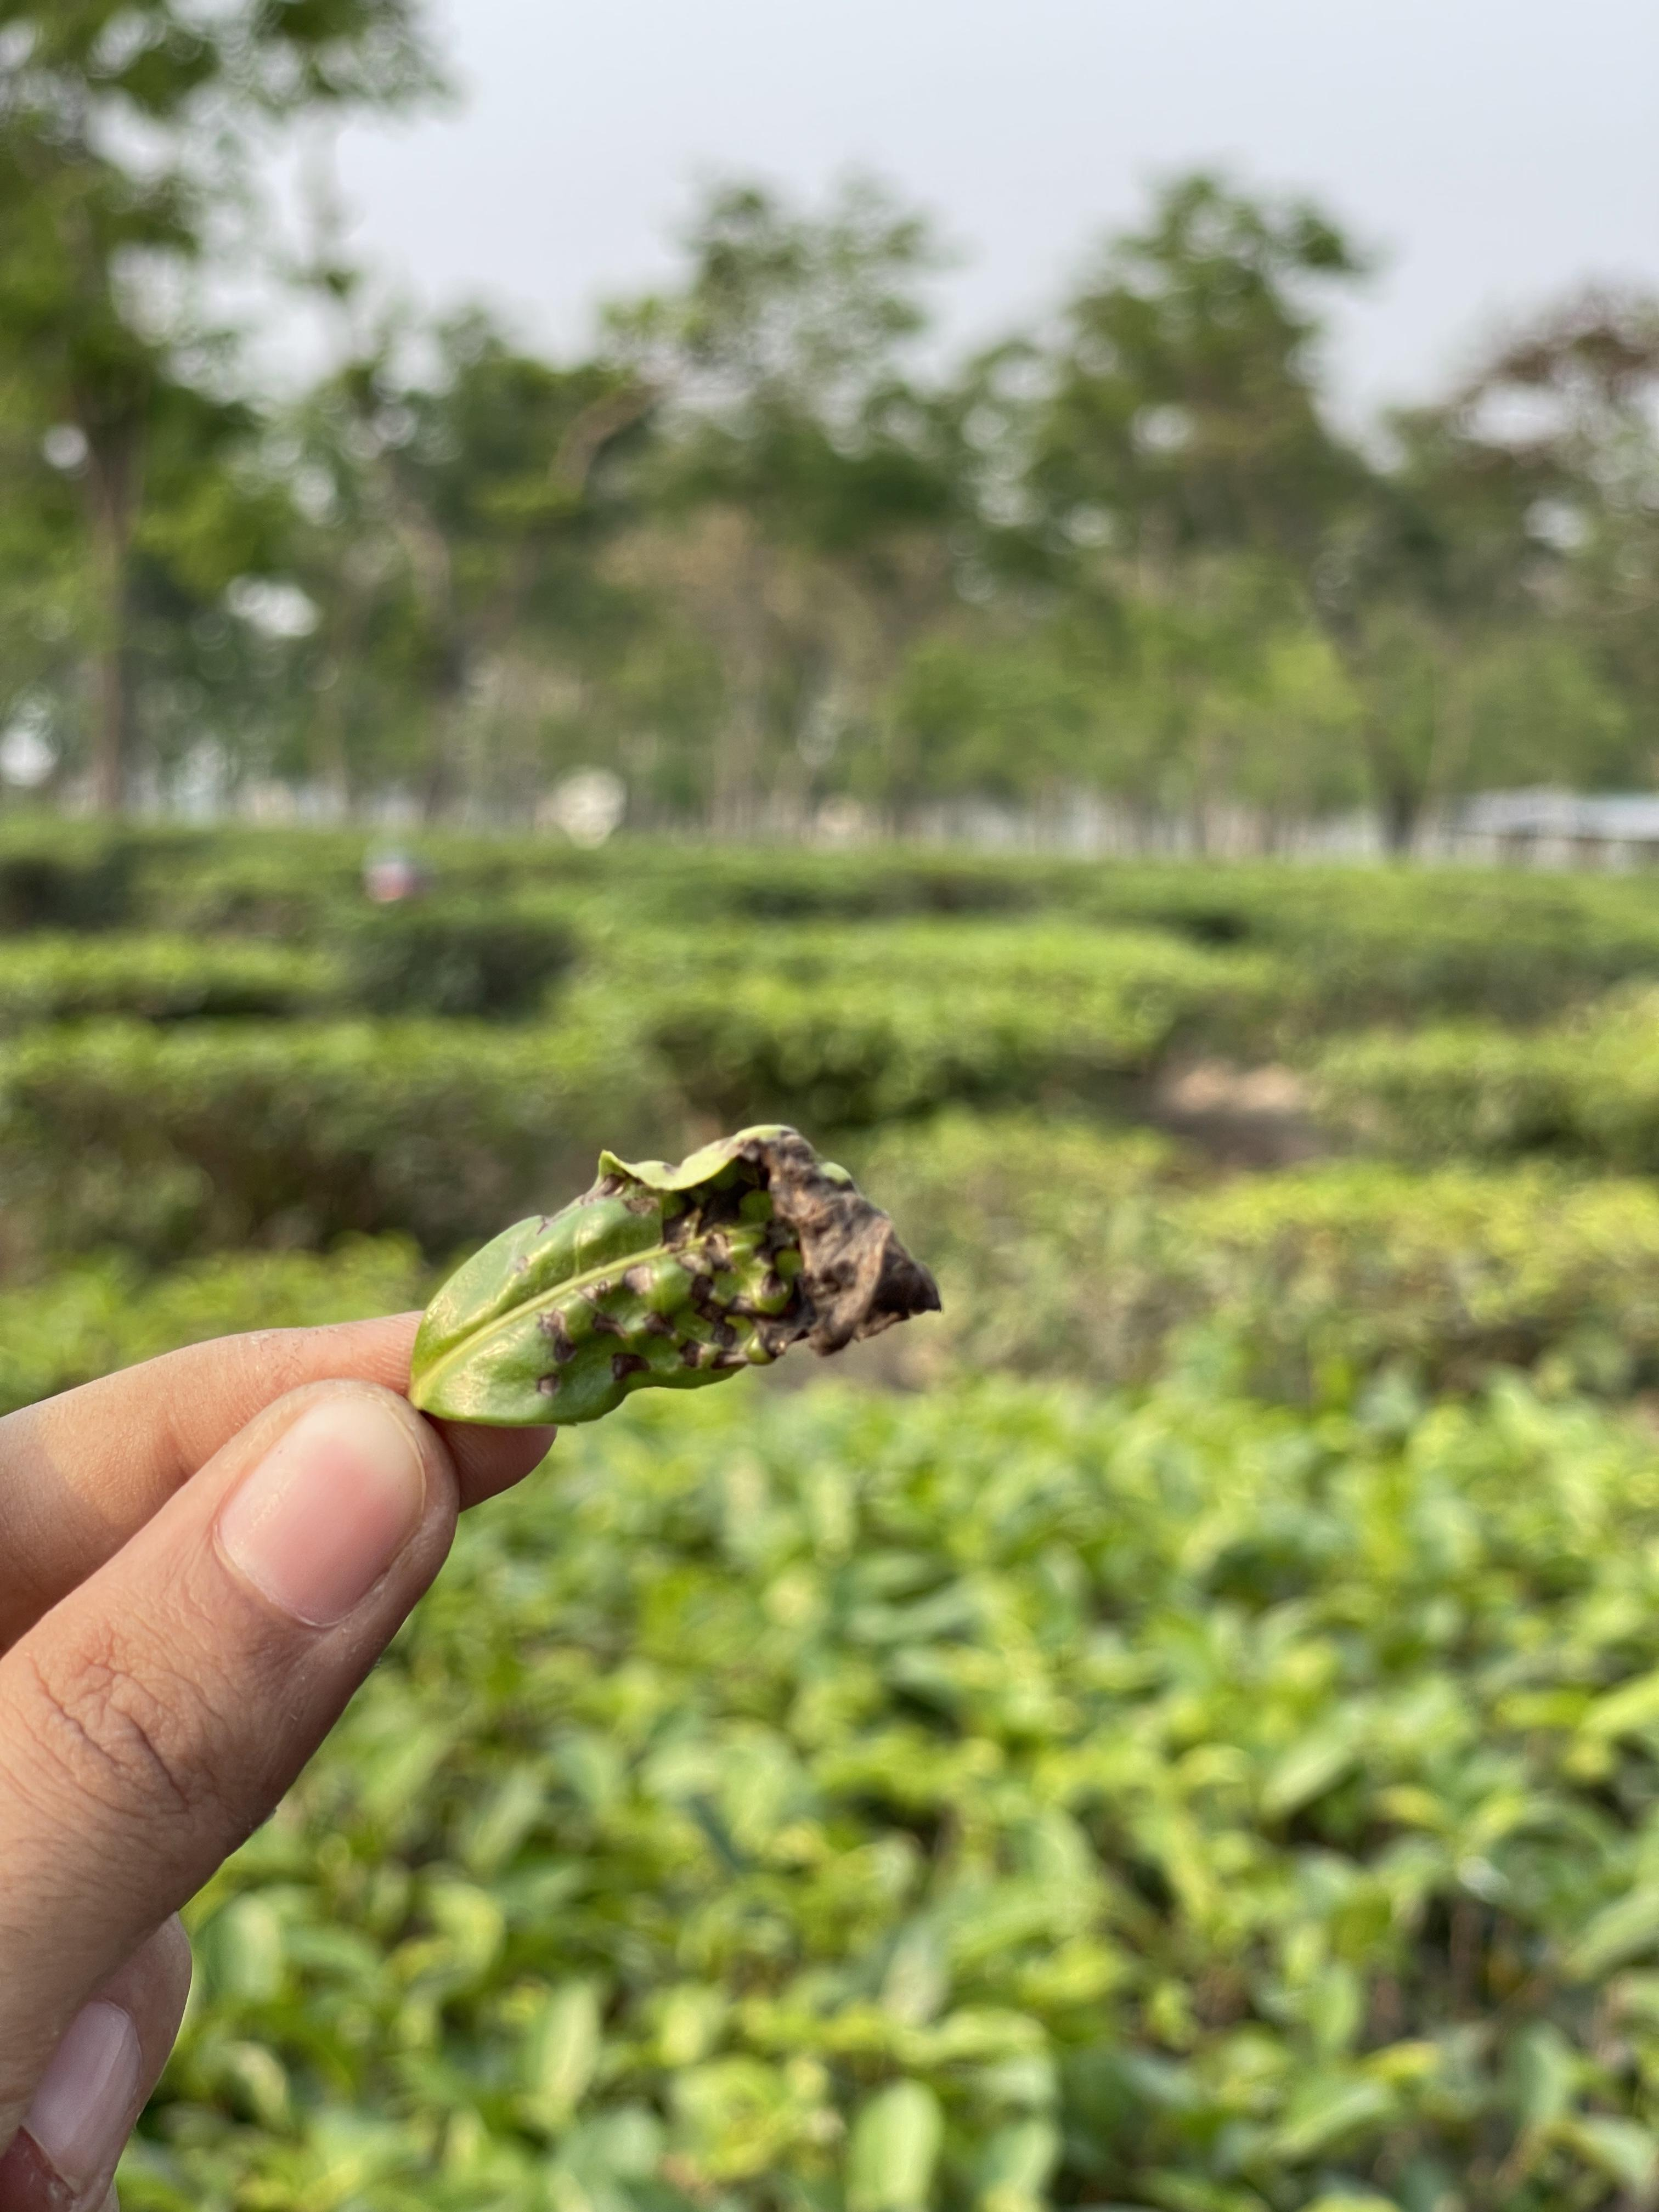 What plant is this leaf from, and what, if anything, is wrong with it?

tea, helopeltis
